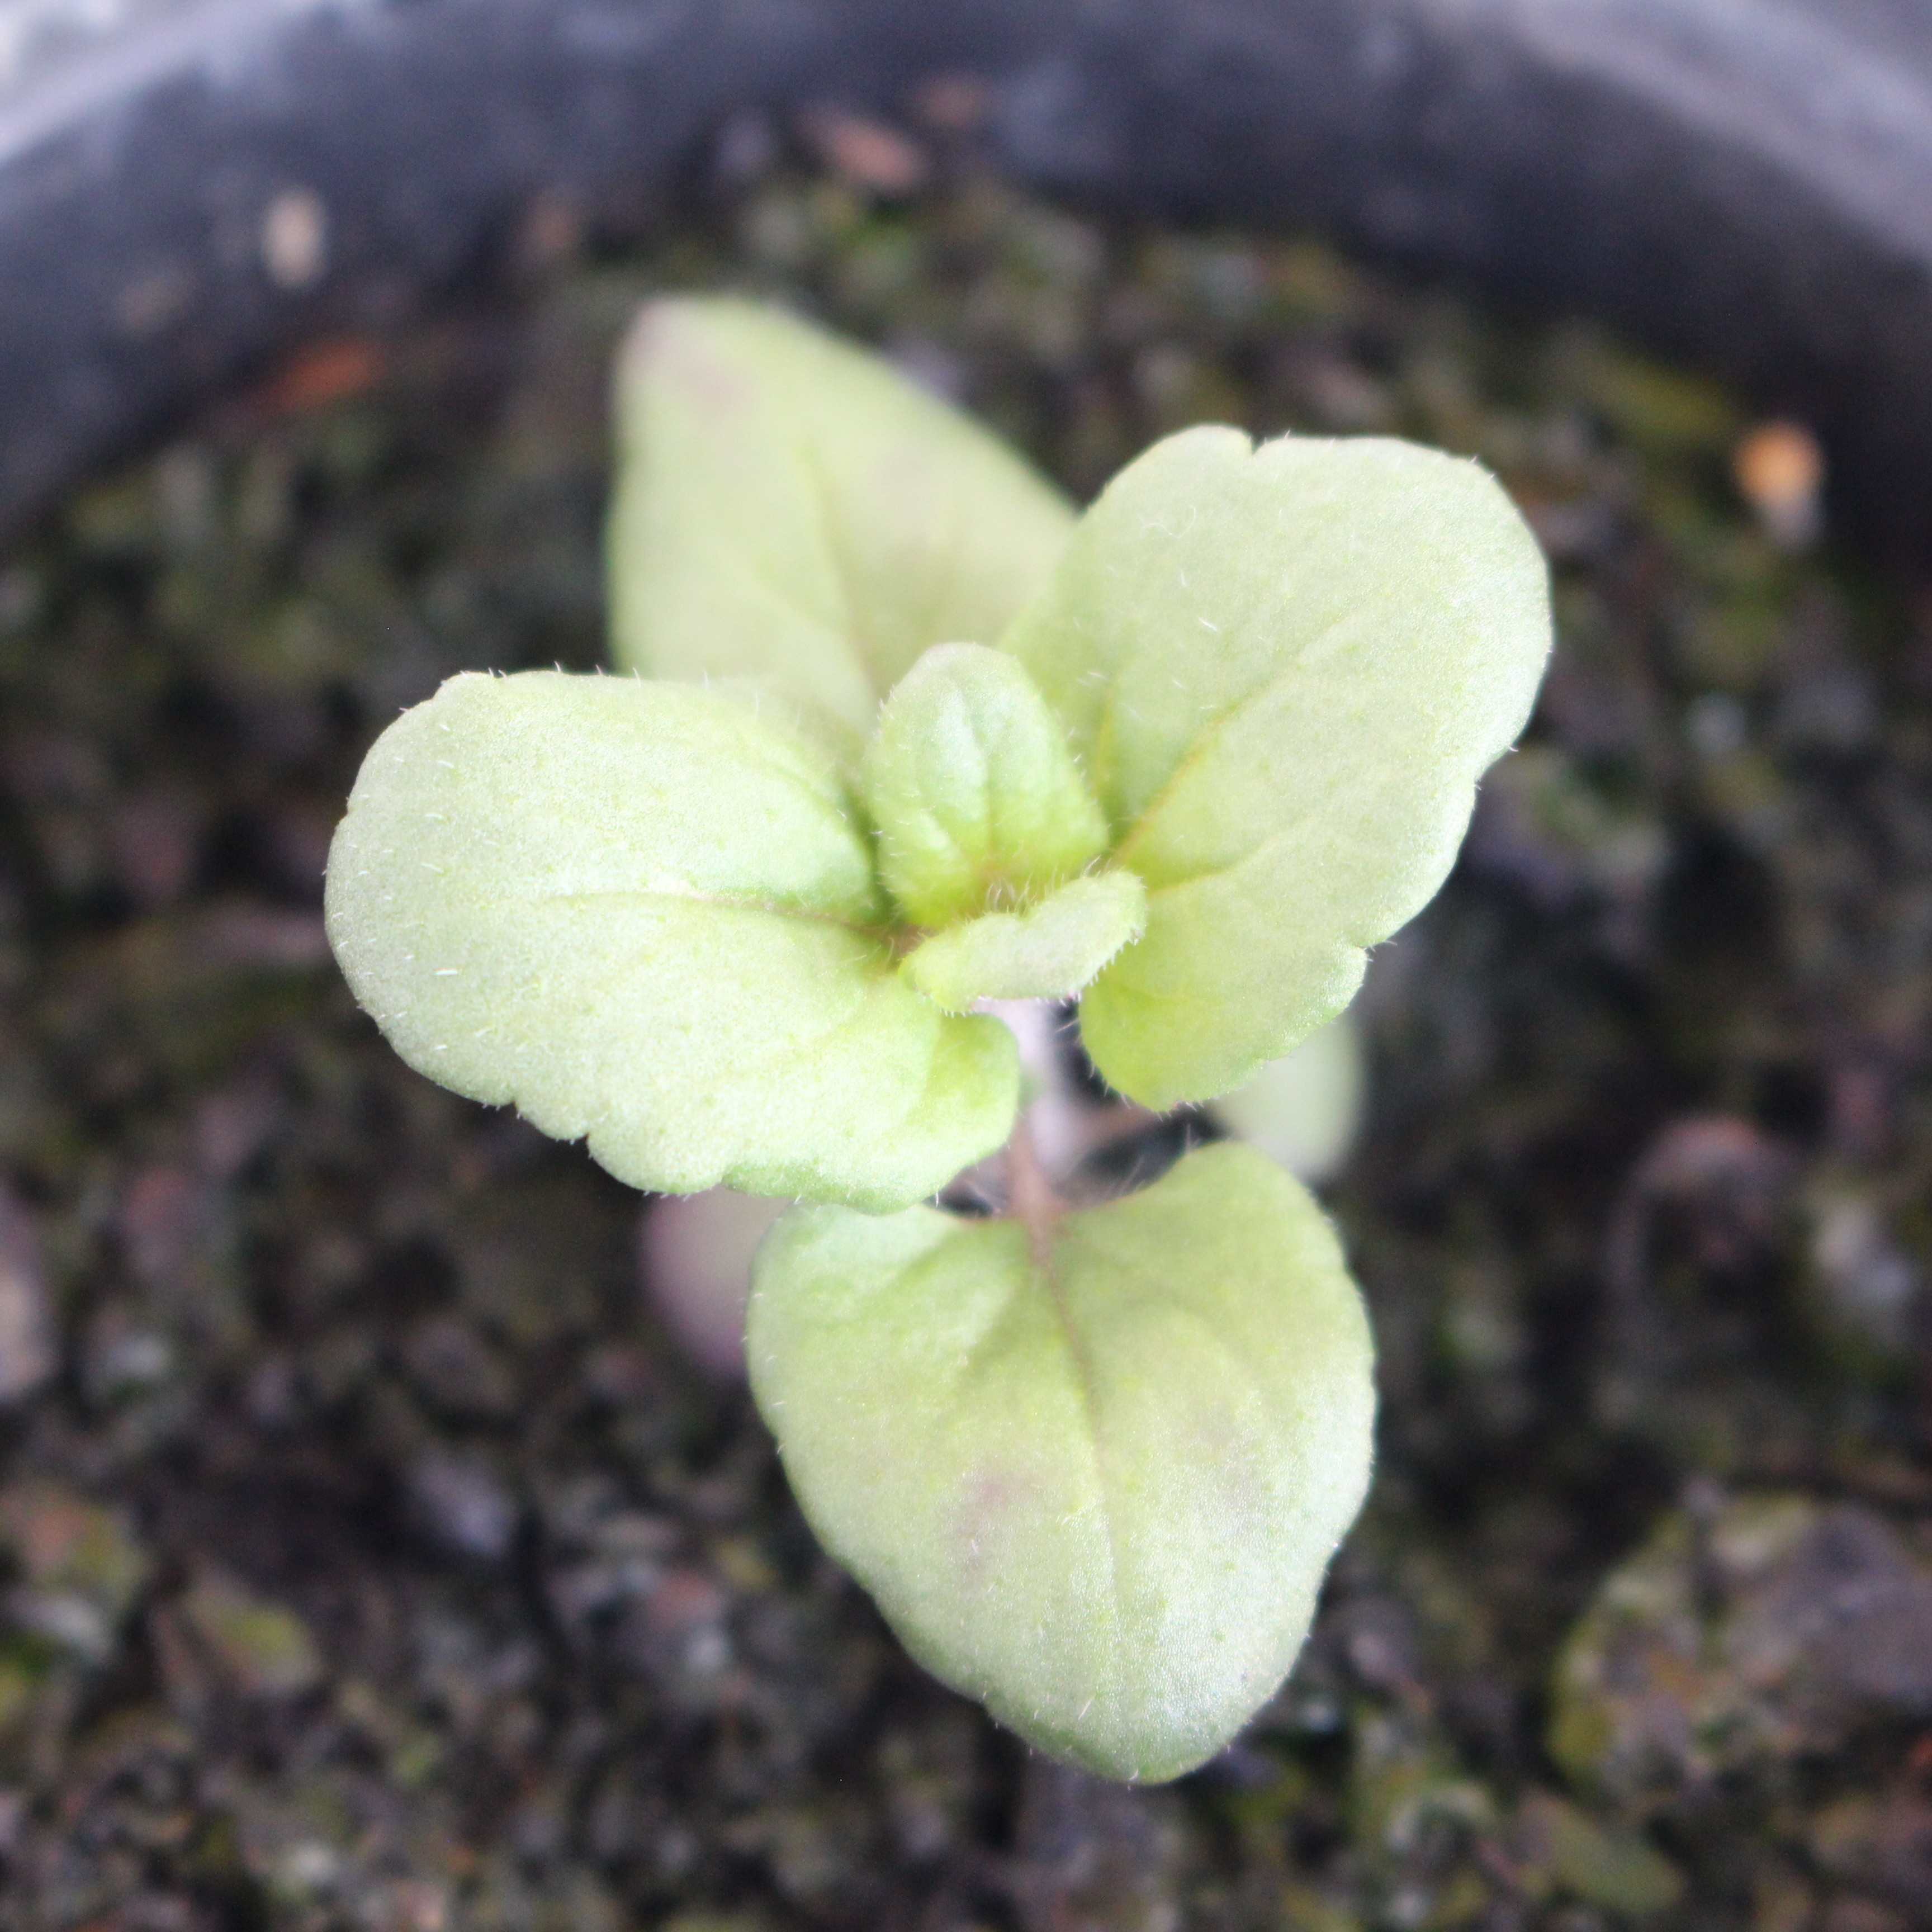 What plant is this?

Veronica persica
